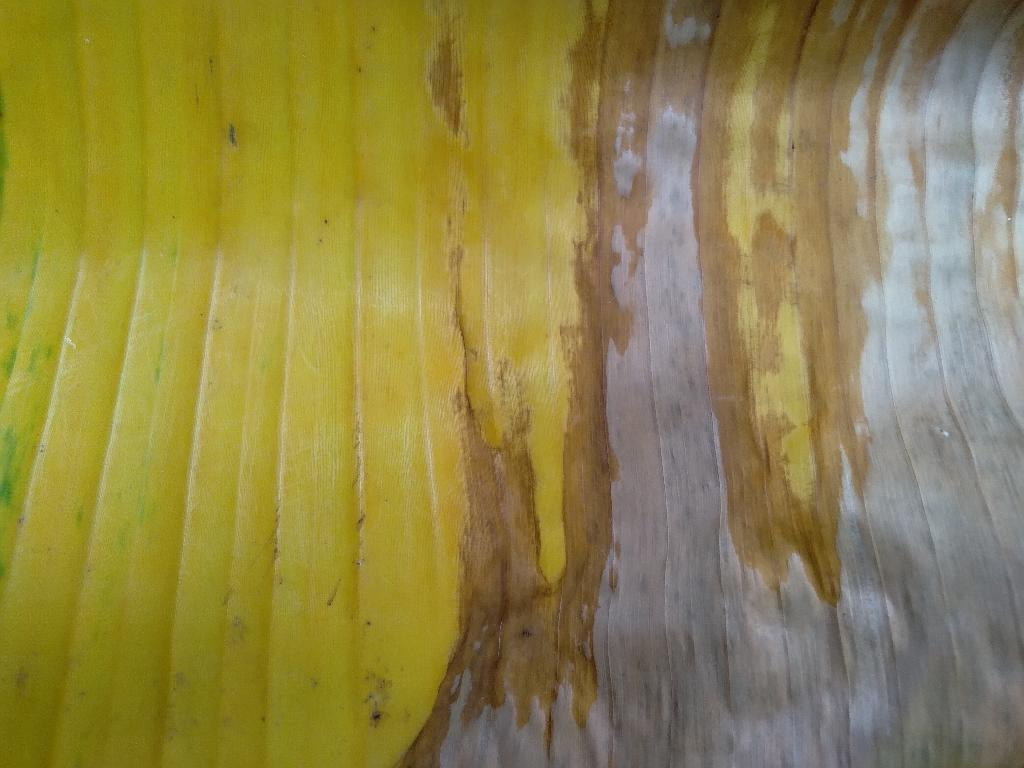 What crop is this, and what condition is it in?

banana, fusarium wilt race 1
